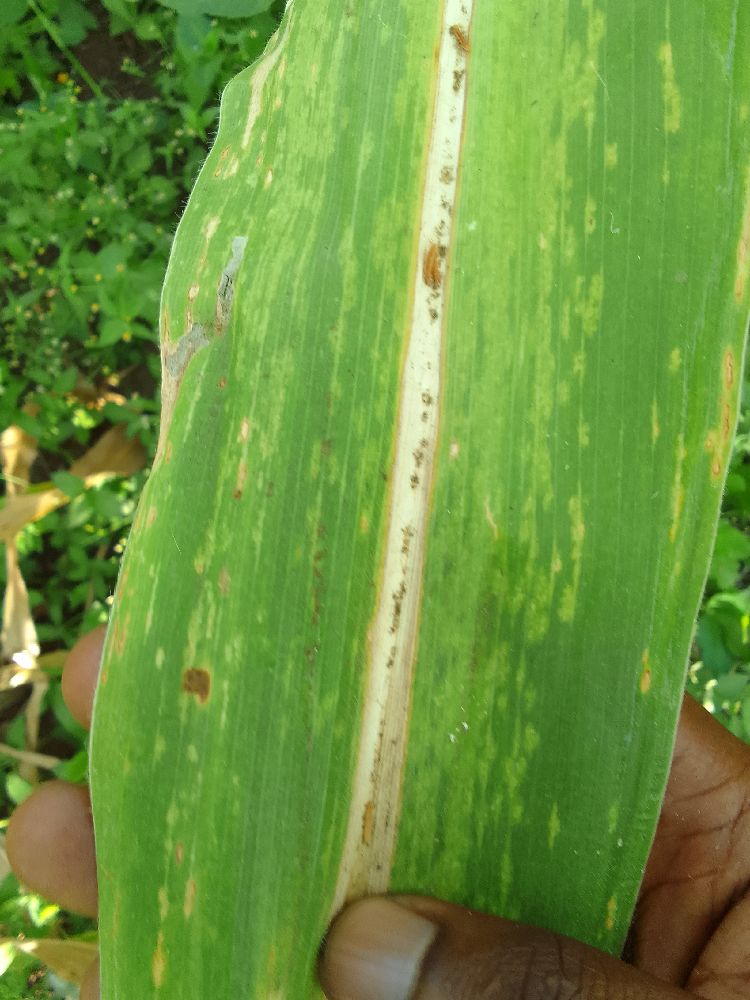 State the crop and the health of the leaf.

maize, maize lethal necrosis
